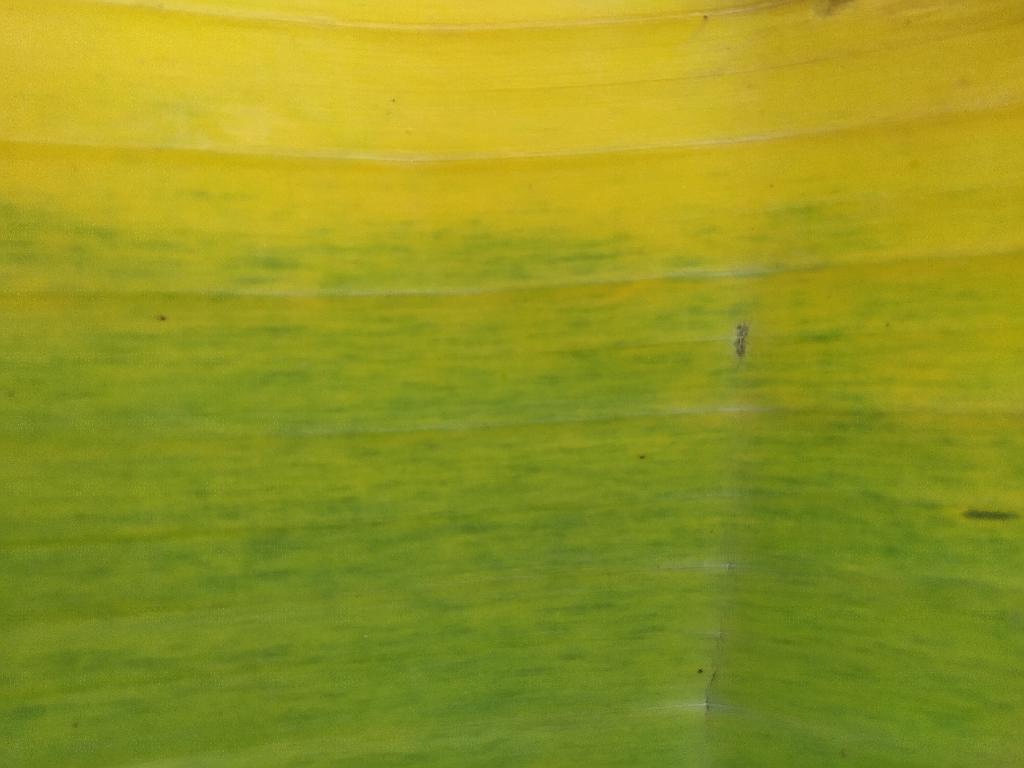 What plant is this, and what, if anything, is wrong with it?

banana, fusarium wilt race 1
